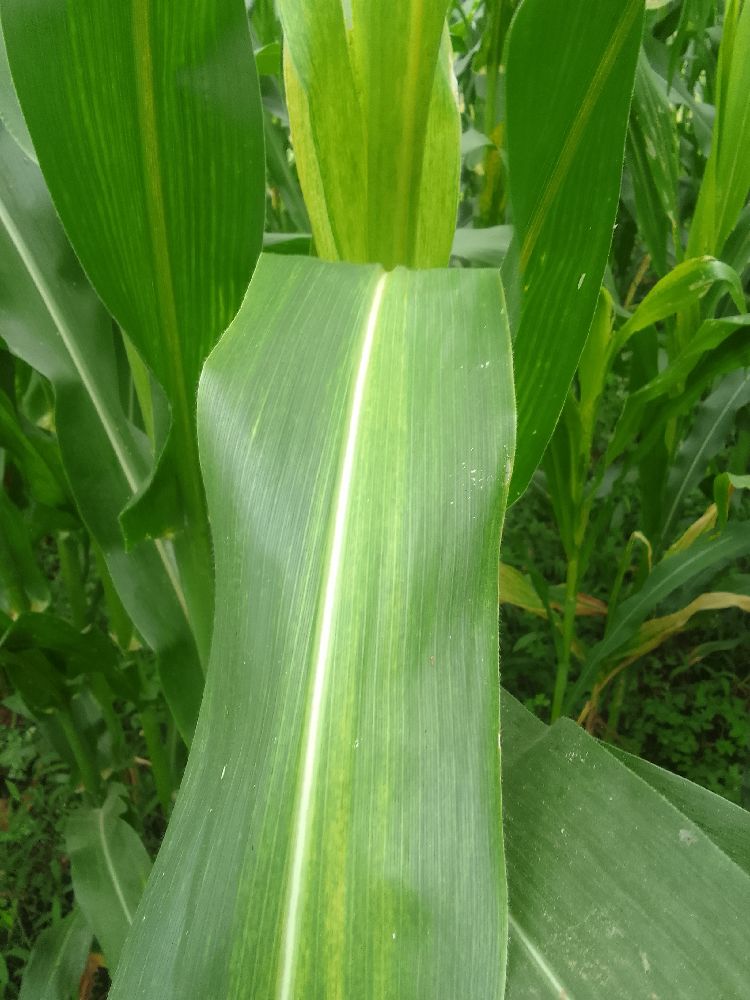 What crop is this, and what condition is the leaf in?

maize, maize lethal necrosis
